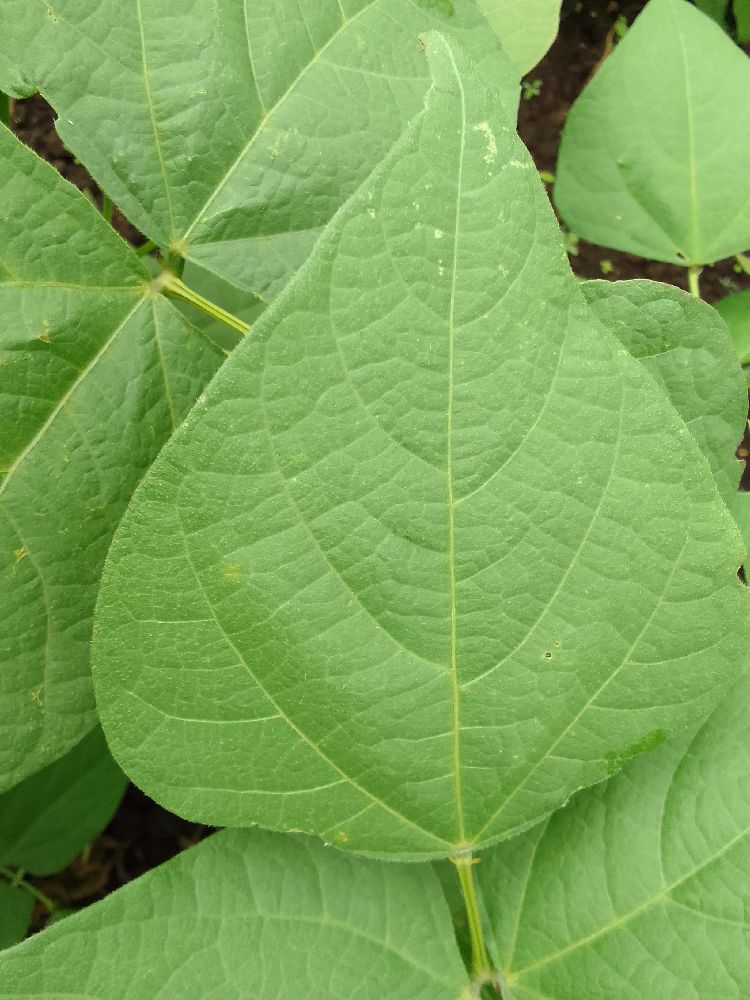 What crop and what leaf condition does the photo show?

common bean, healthy
